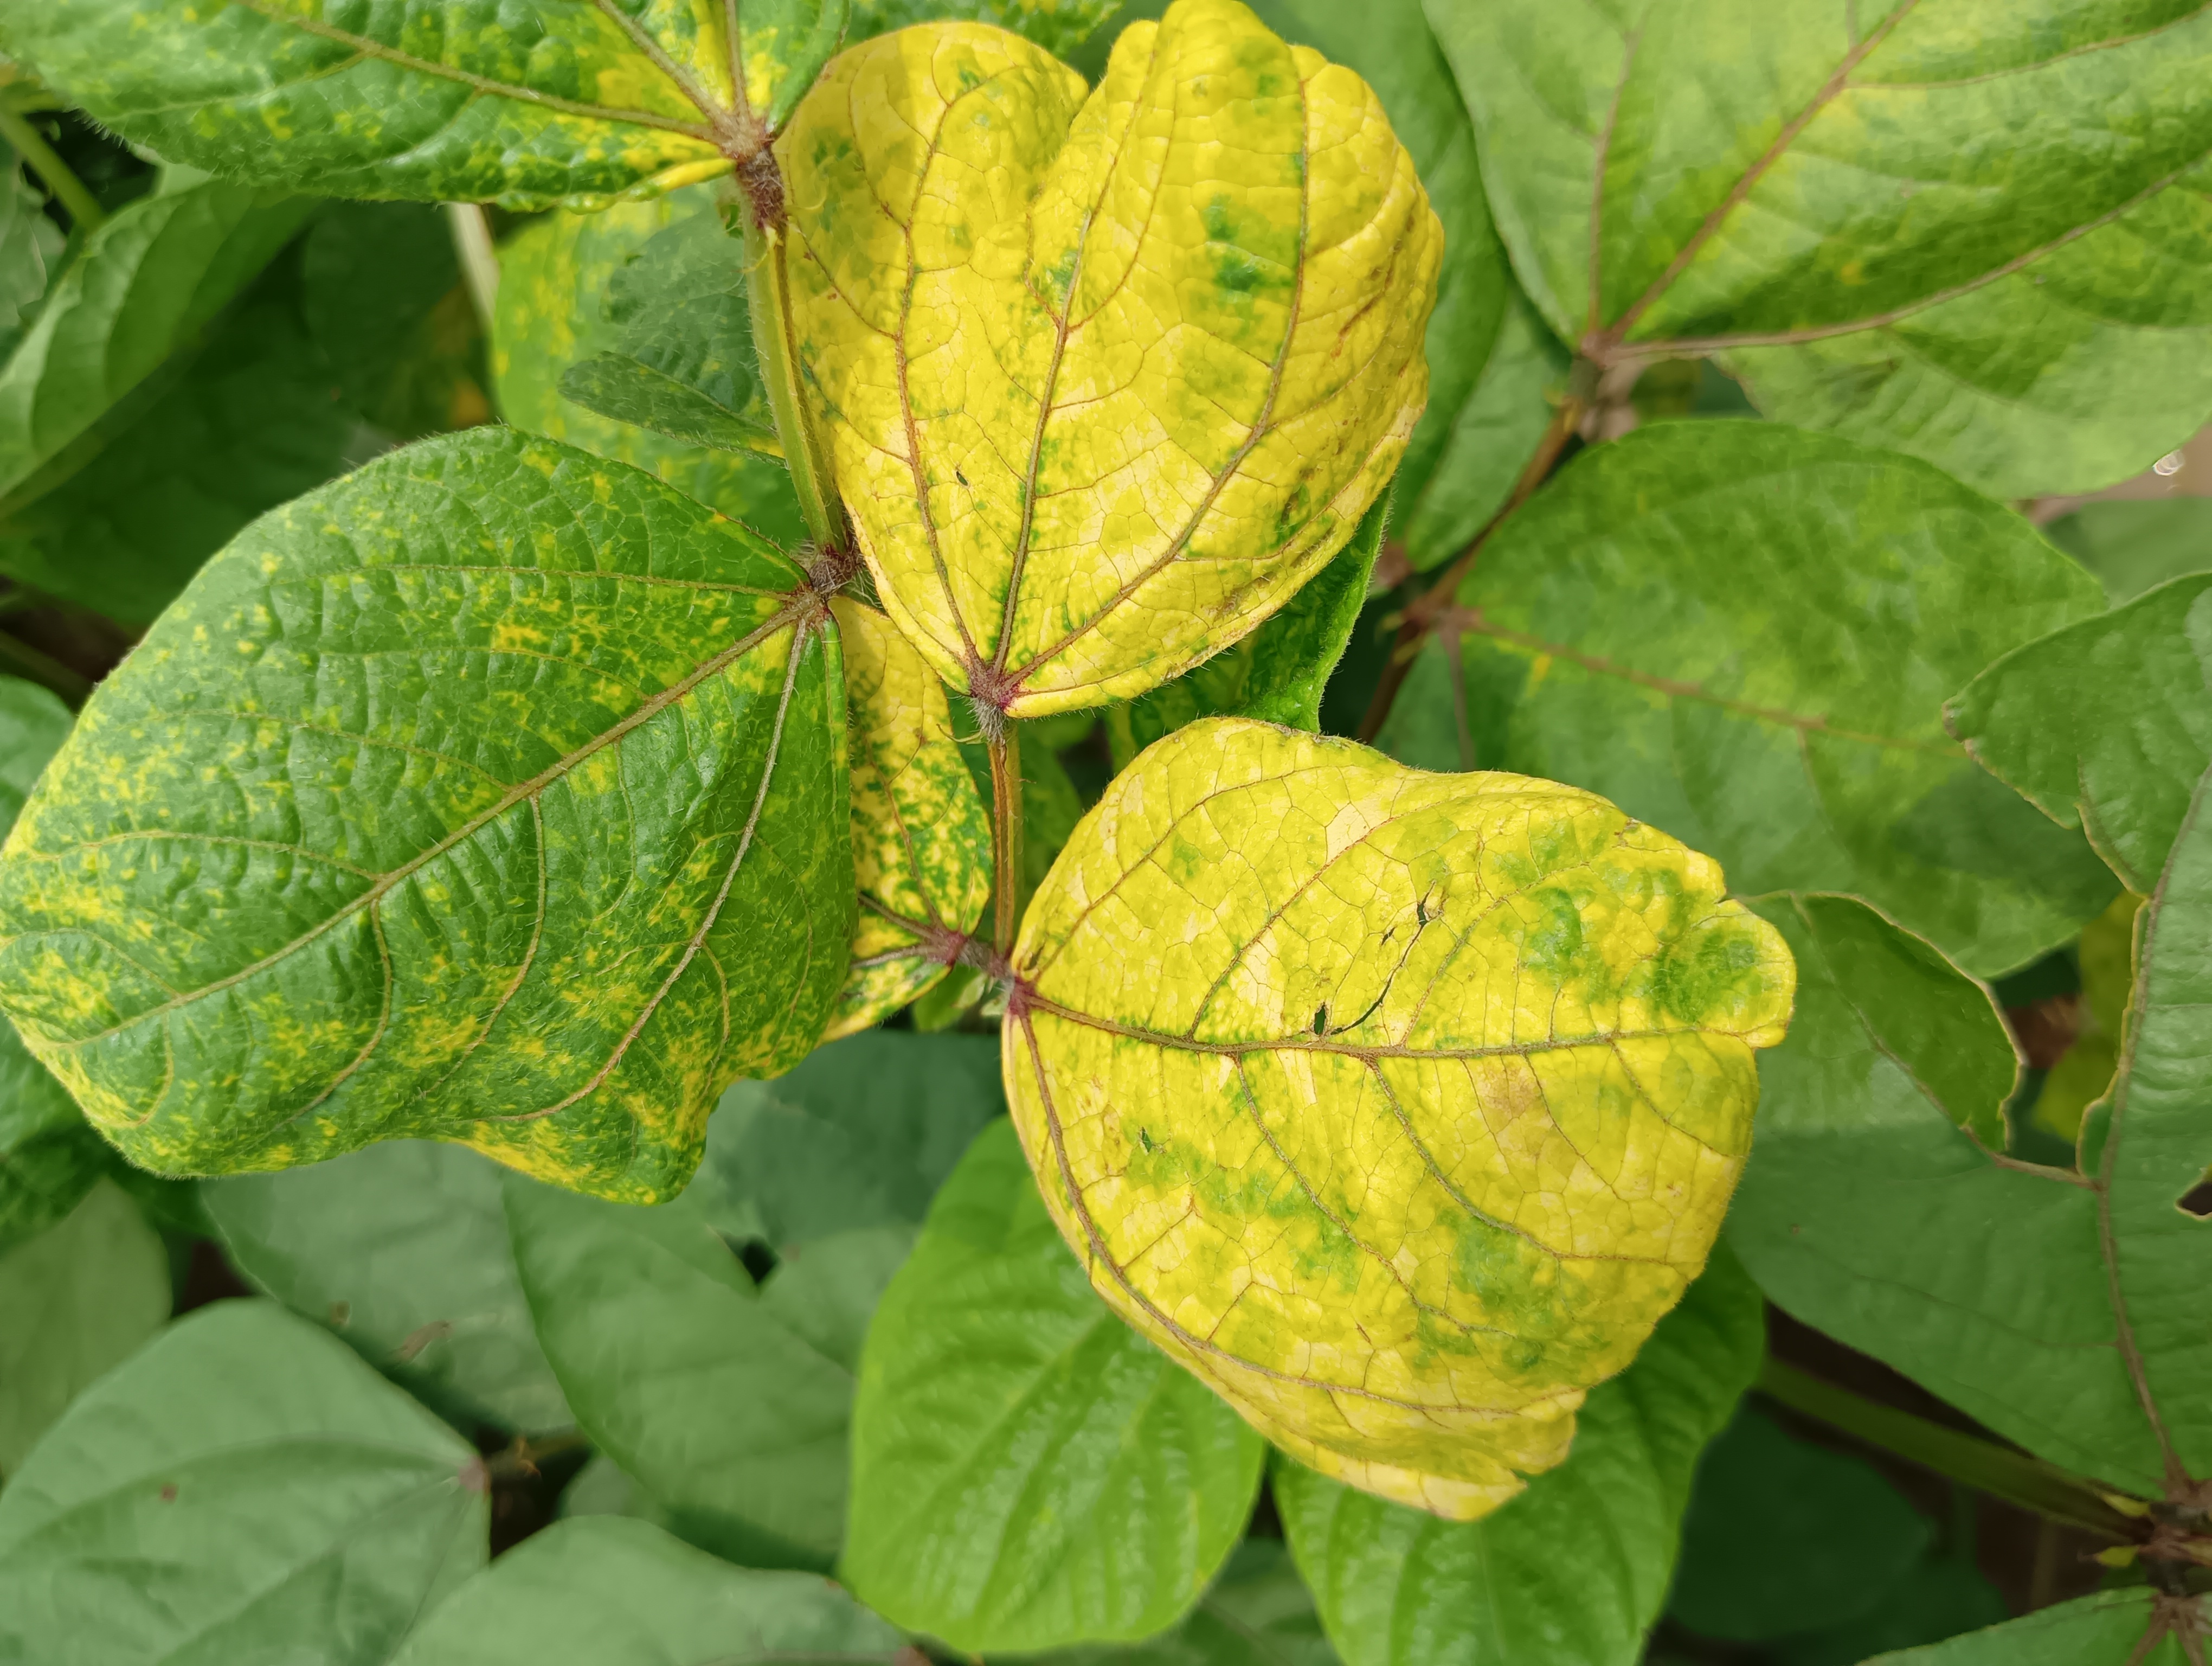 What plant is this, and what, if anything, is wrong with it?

mungbean, yellow mosaic
